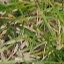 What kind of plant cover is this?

grass
